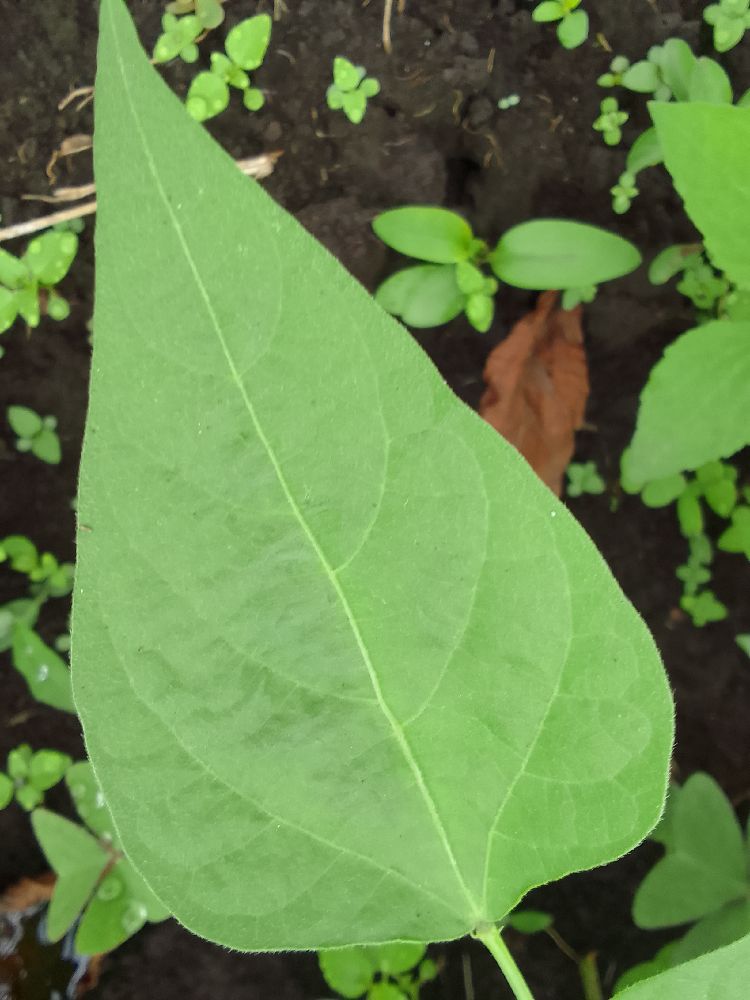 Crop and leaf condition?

common bean, healthy
